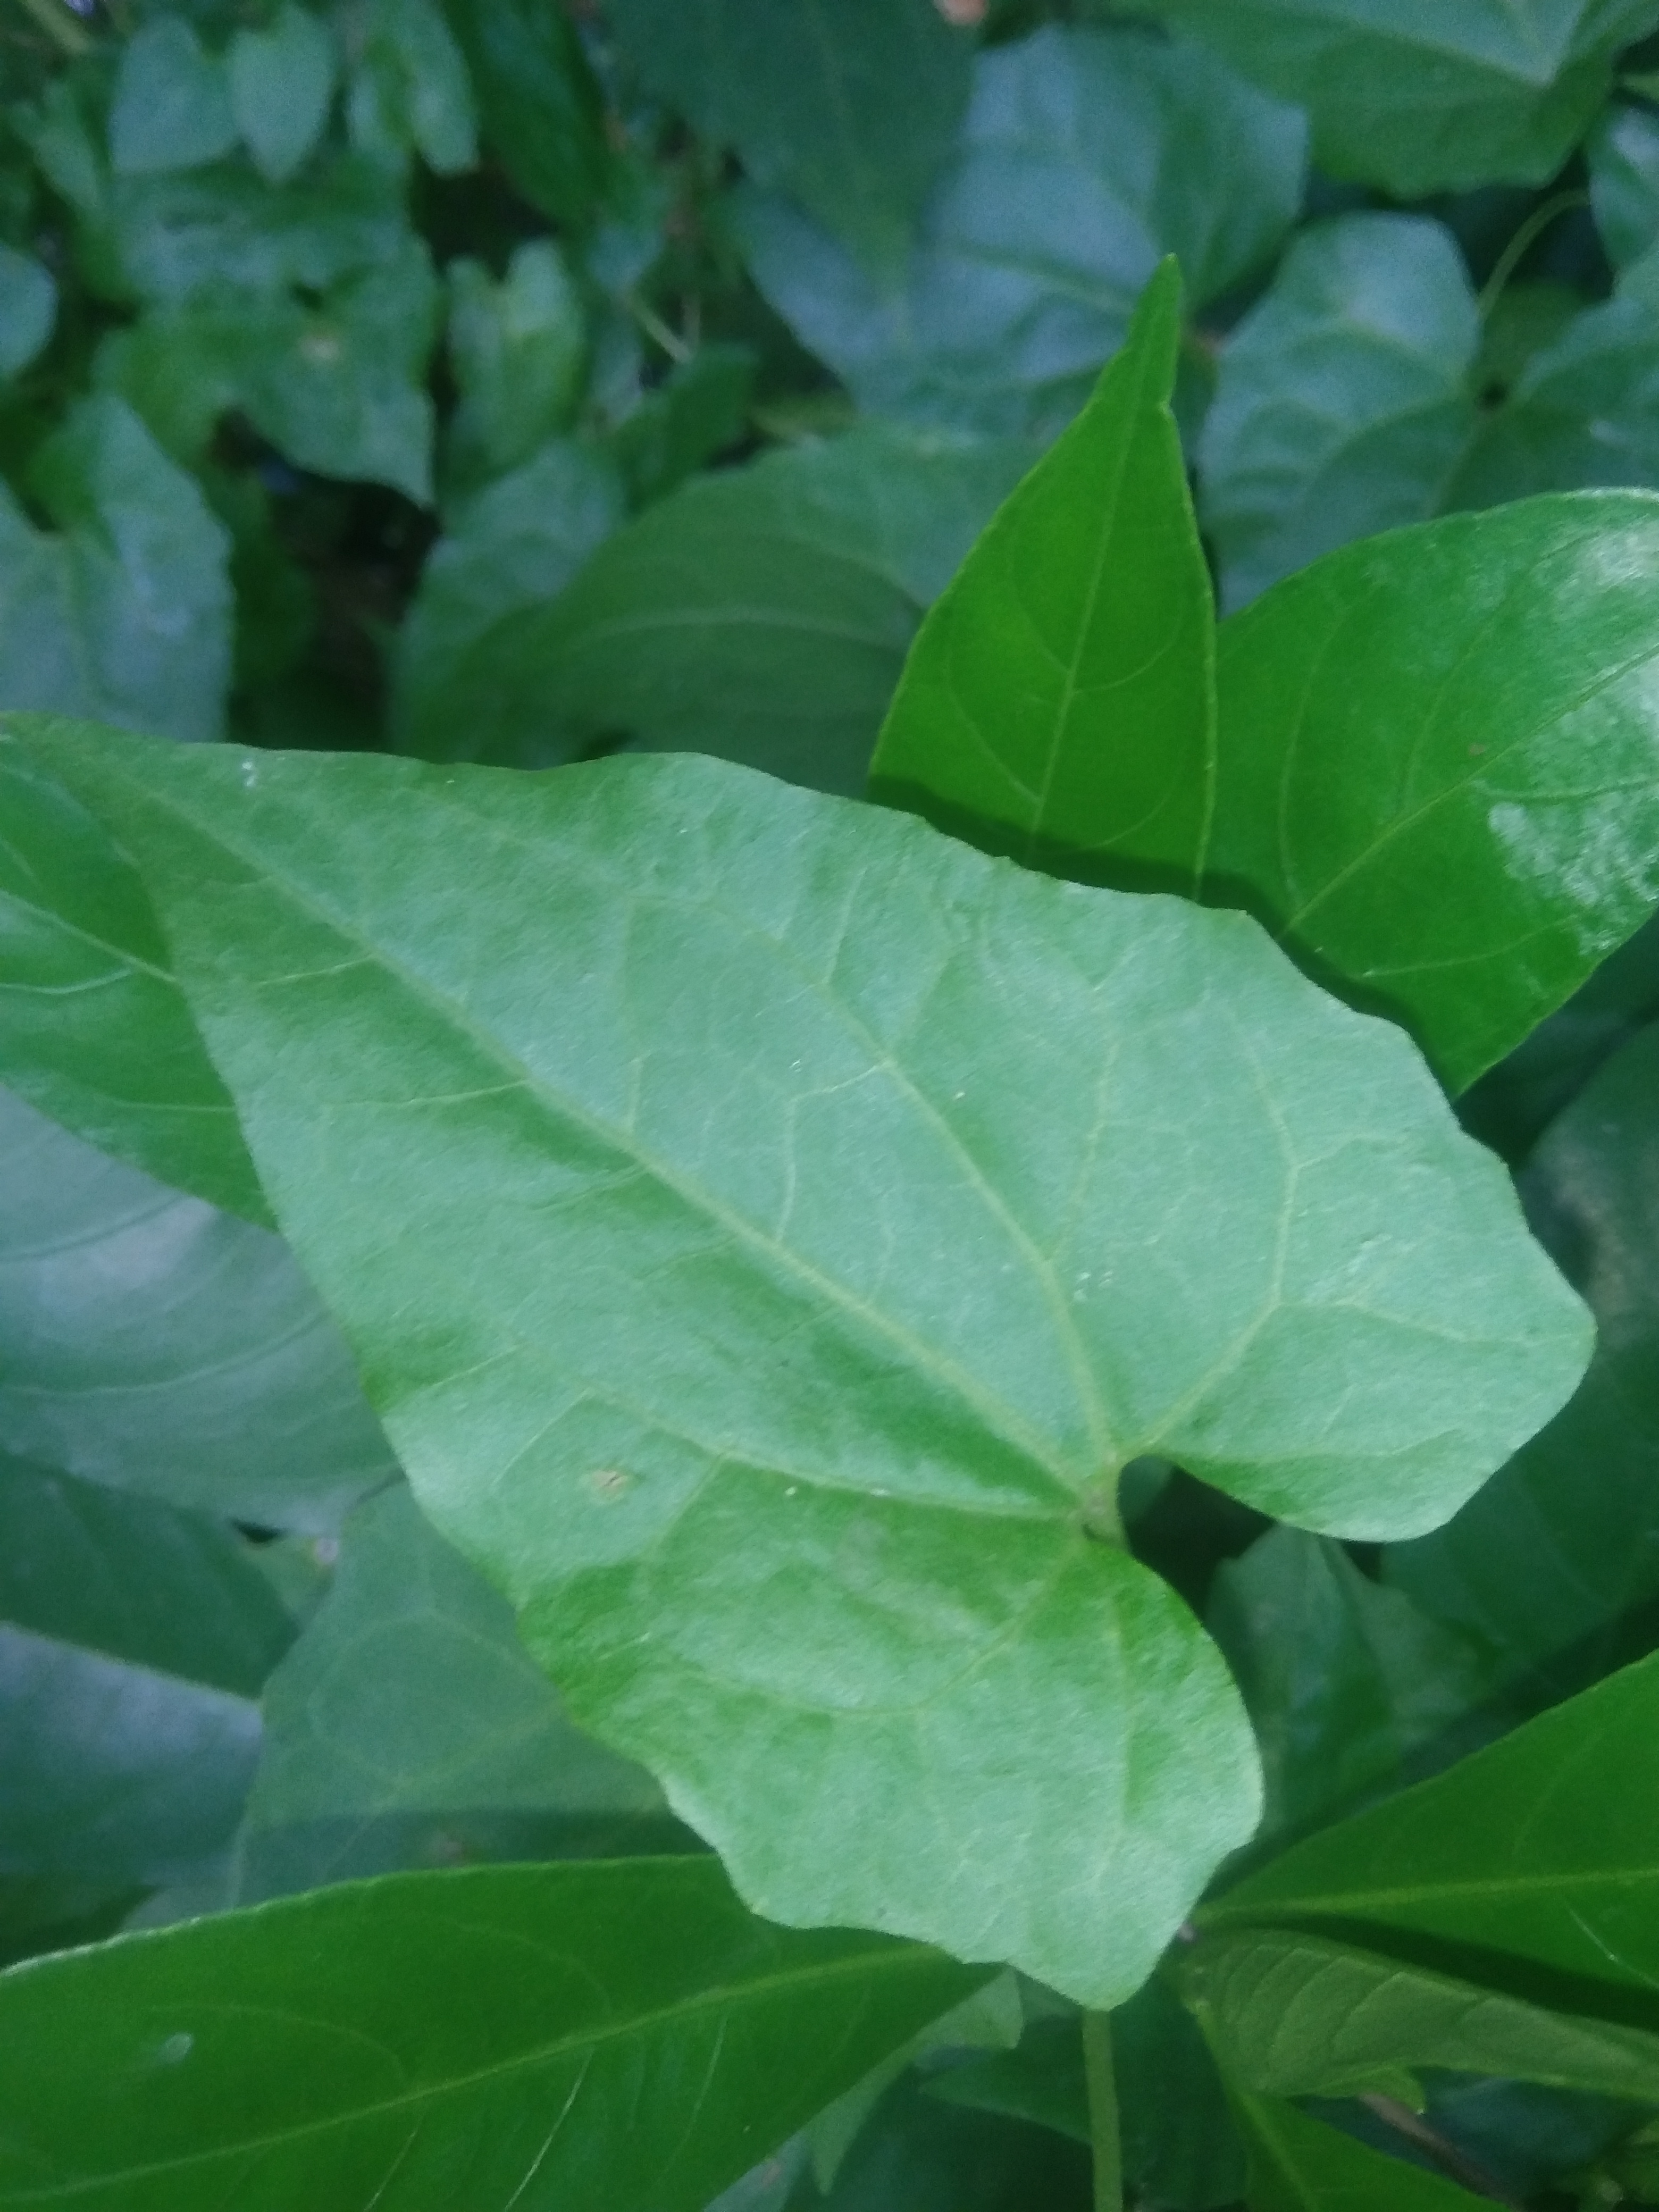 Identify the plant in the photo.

bitter vine
